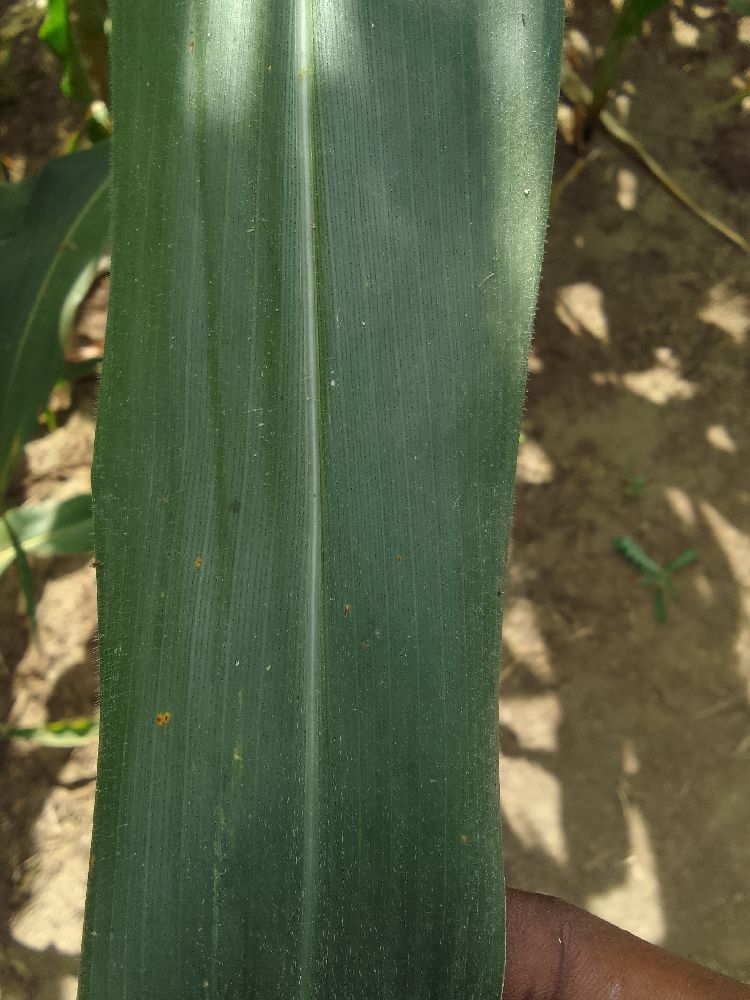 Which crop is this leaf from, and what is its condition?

maize, healthy
